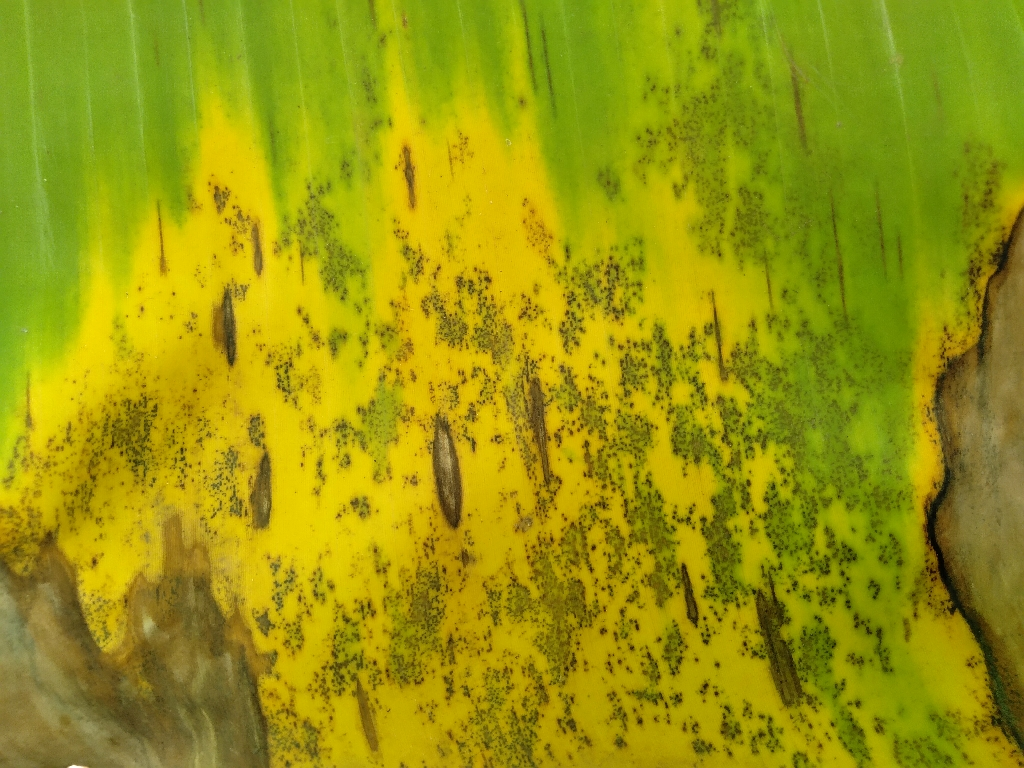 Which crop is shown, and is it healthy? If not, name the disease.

banana, black sigatoka
